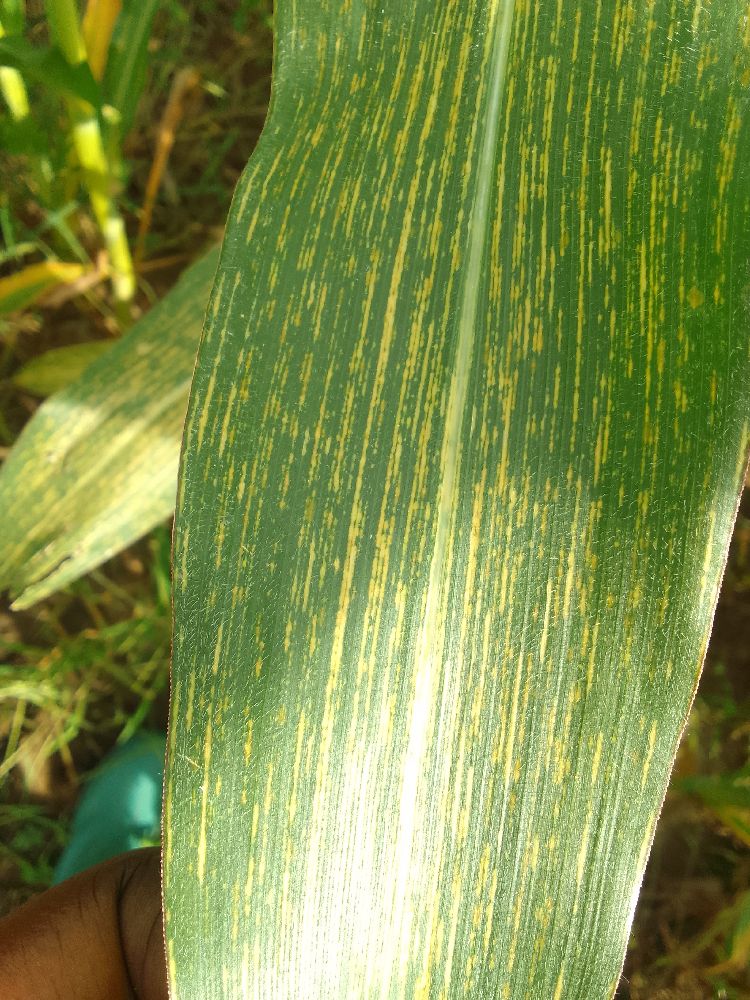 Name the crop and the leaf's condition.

maize, maize streak virus
